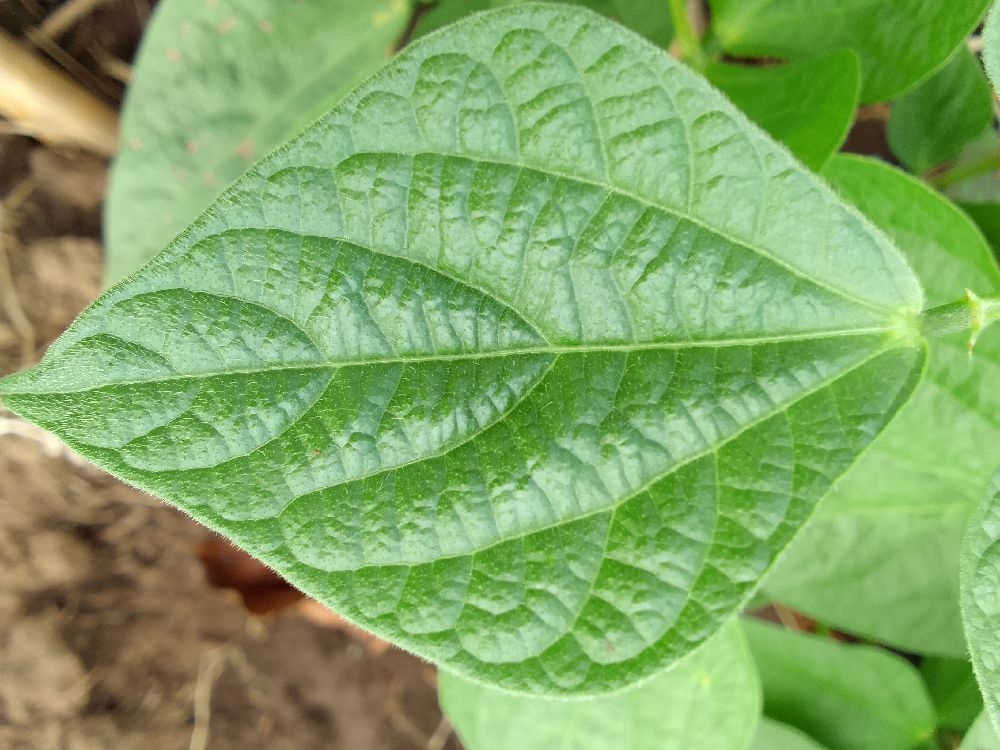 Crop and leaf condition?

common bean, healthy
